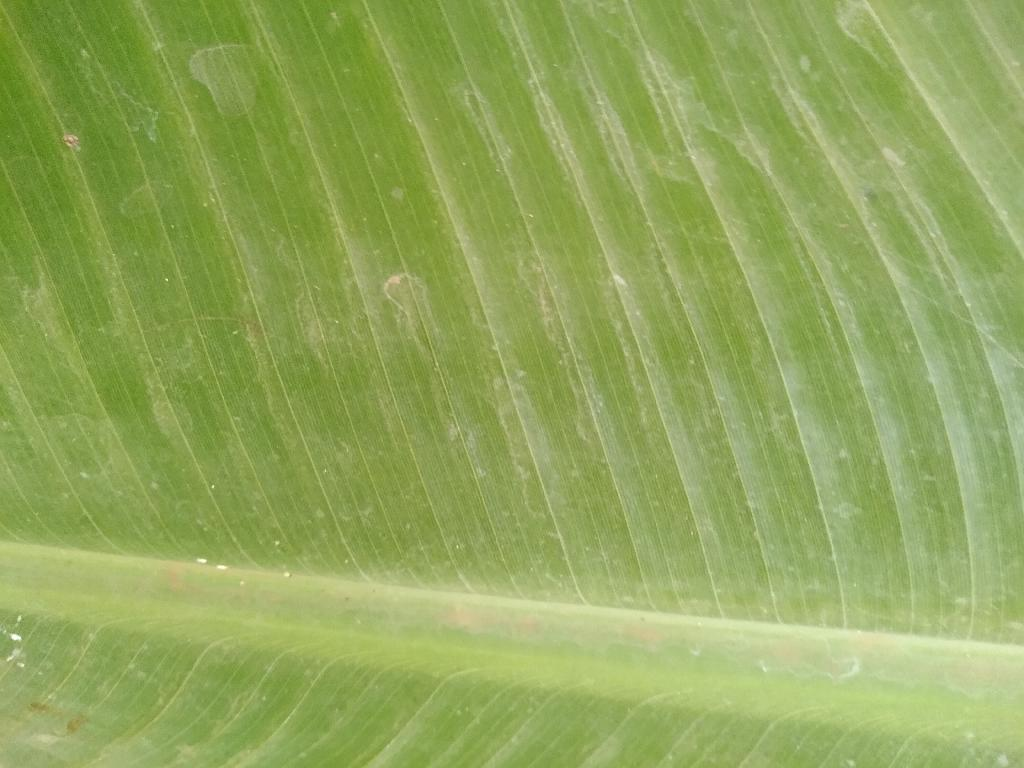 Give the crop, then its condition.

banana, healthy
